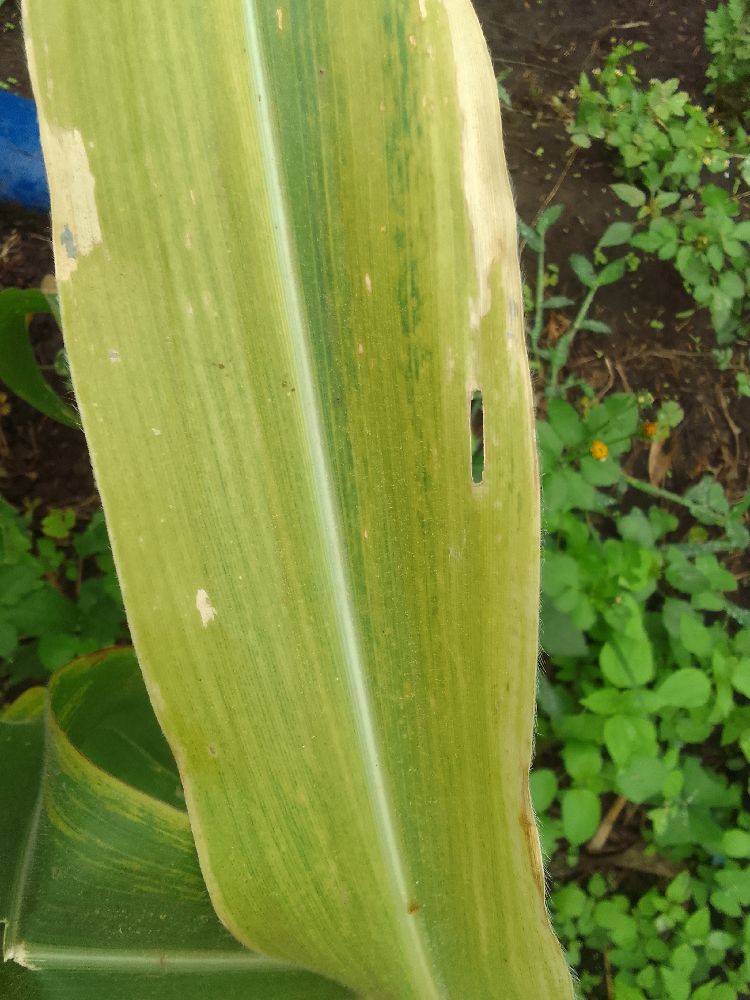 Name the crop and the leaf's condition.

maize, maize lethal necrosis
